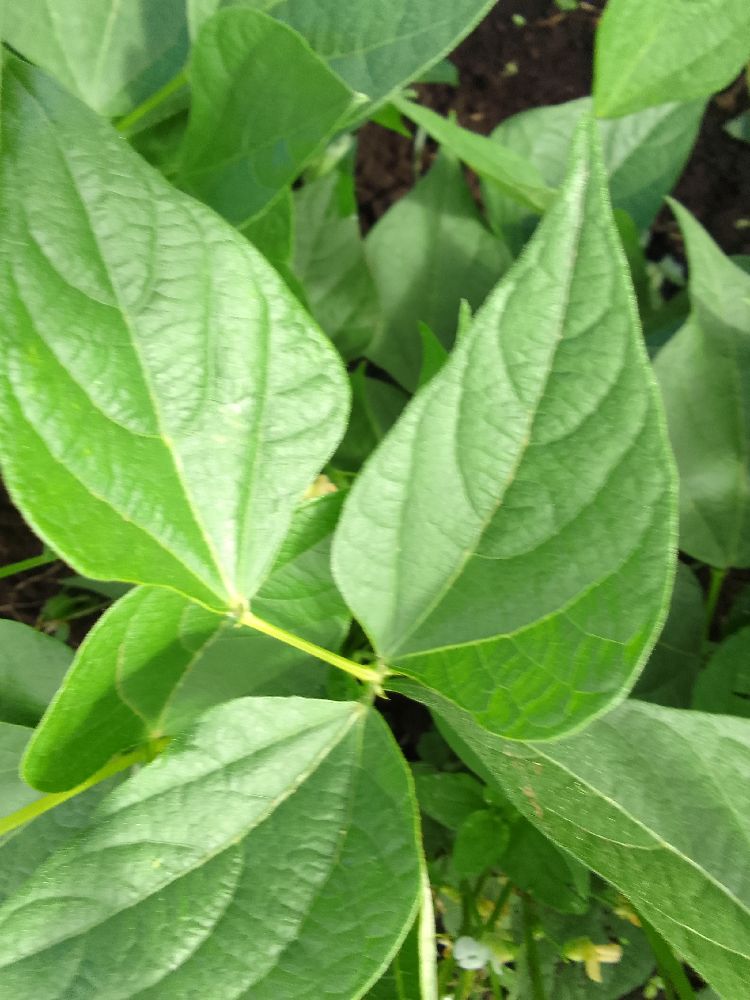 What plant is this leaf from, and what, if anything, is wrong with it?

common bean, healthy
